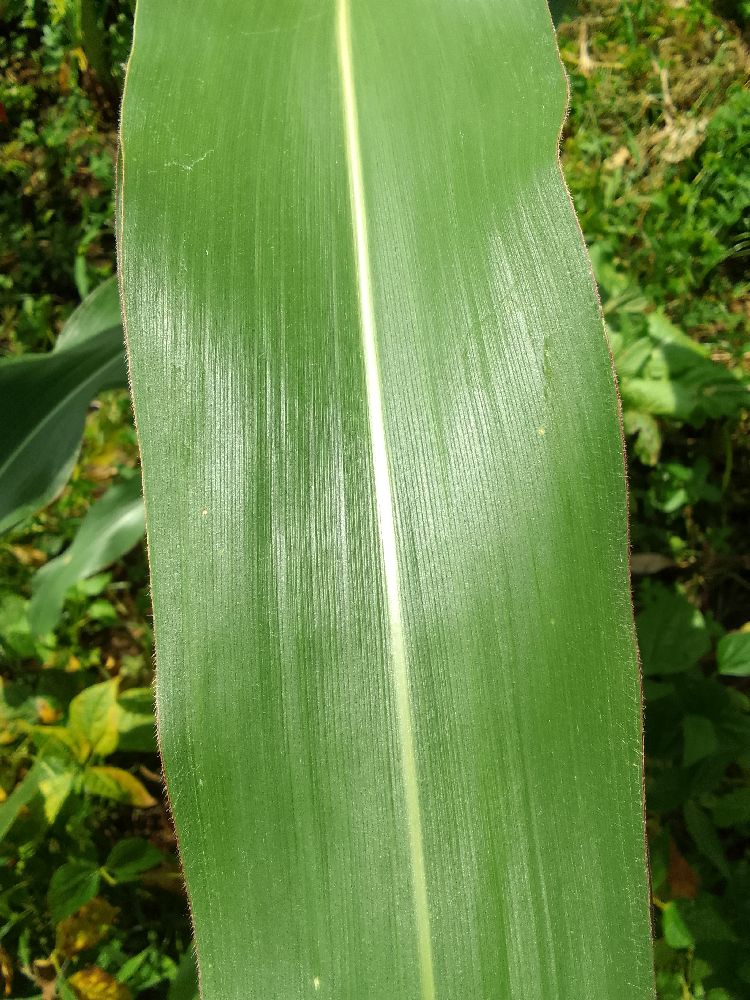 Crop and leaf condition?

maize, healthy
